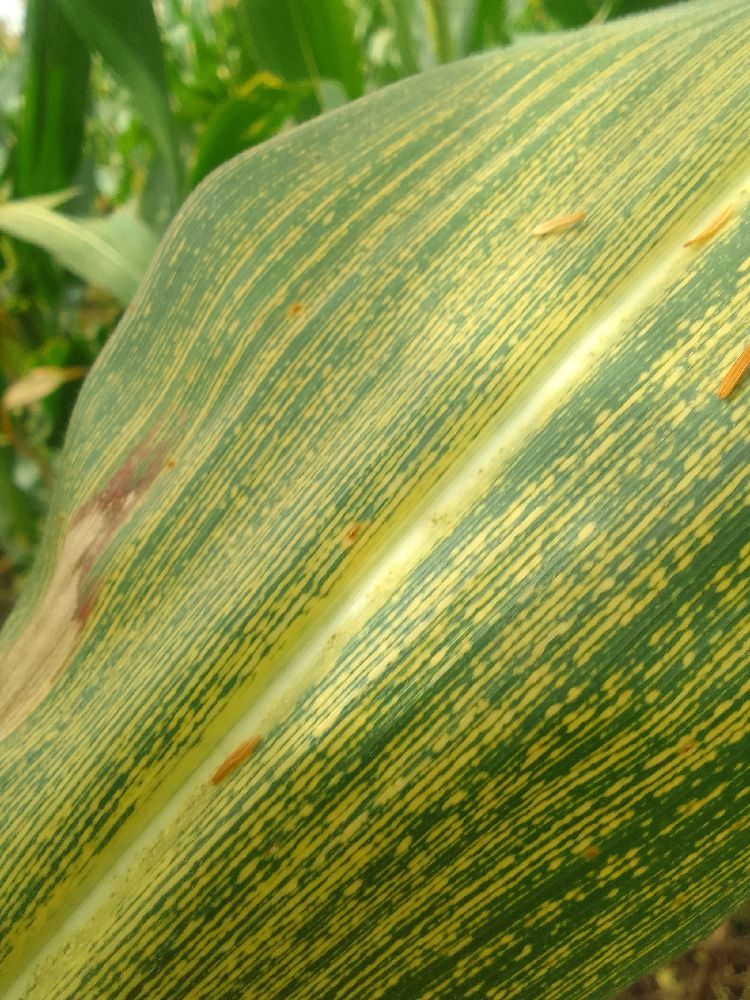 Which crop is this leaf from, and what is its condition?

maize, maize streak virus
